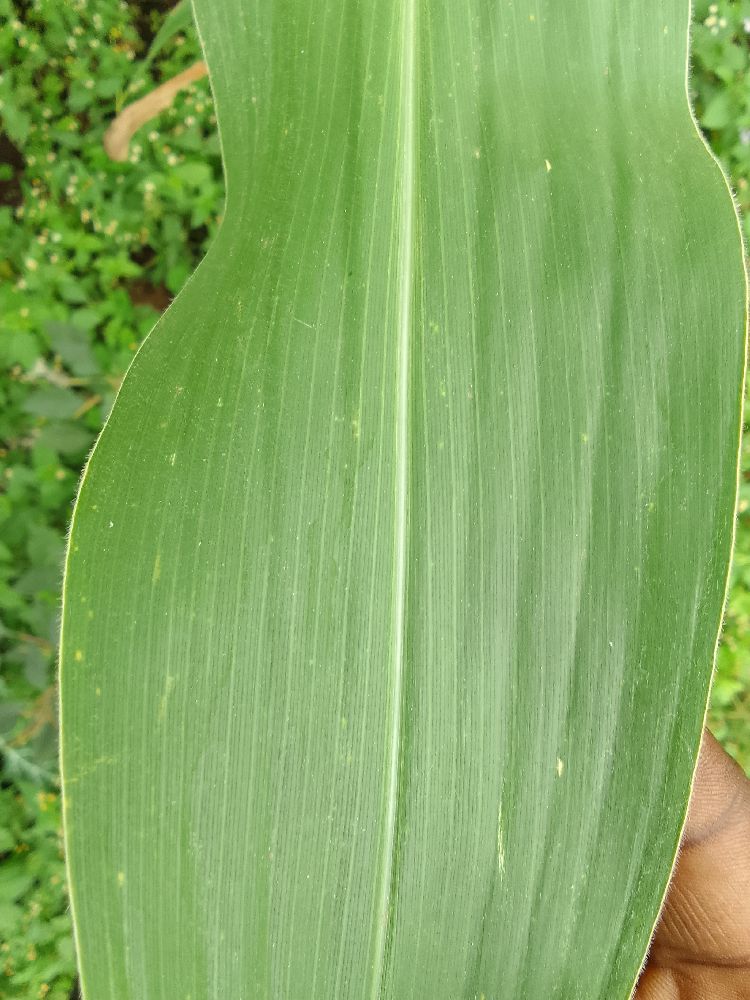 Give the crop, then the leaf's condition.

maize, healthy
